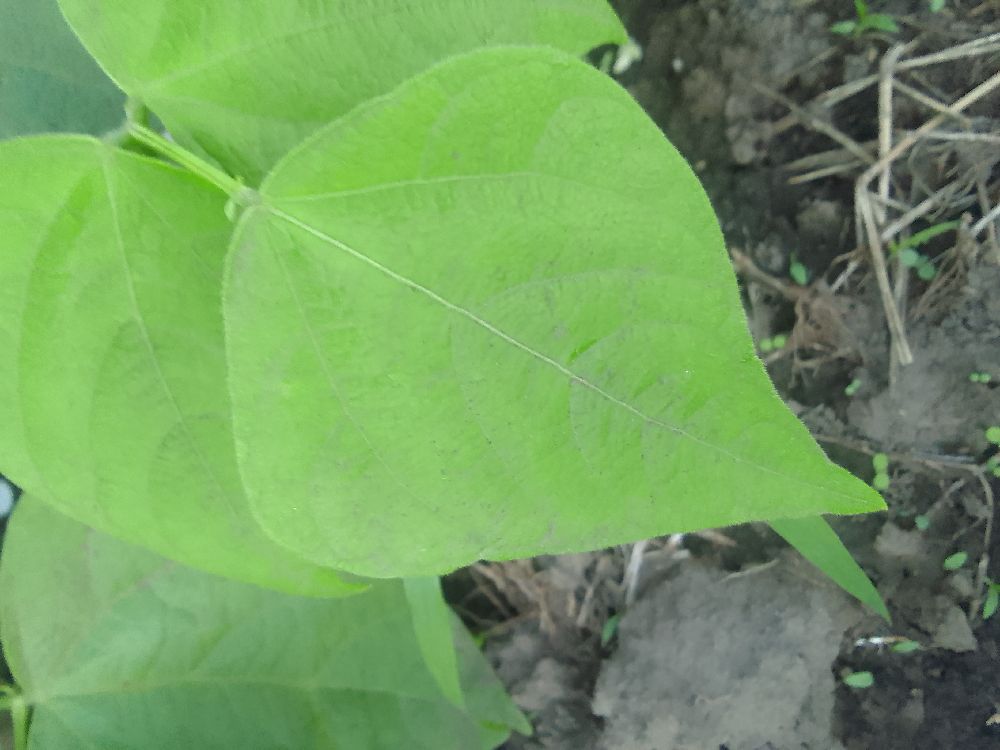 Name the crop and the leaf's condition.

common bean, healthy
